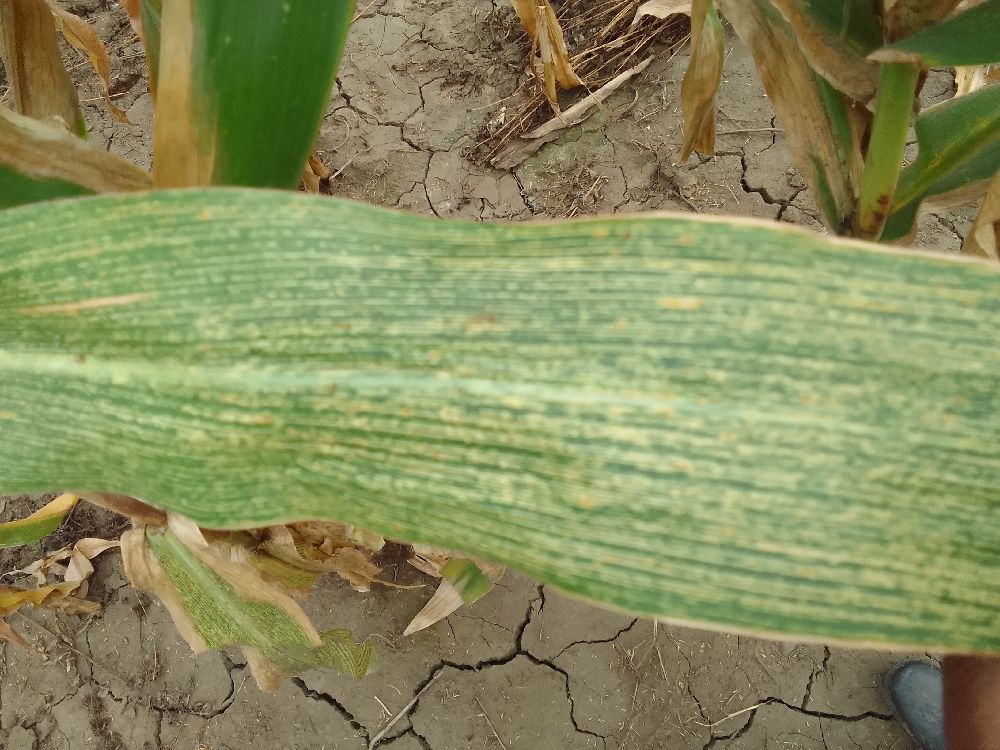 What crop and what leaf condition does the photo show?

maize, maize streak virus
